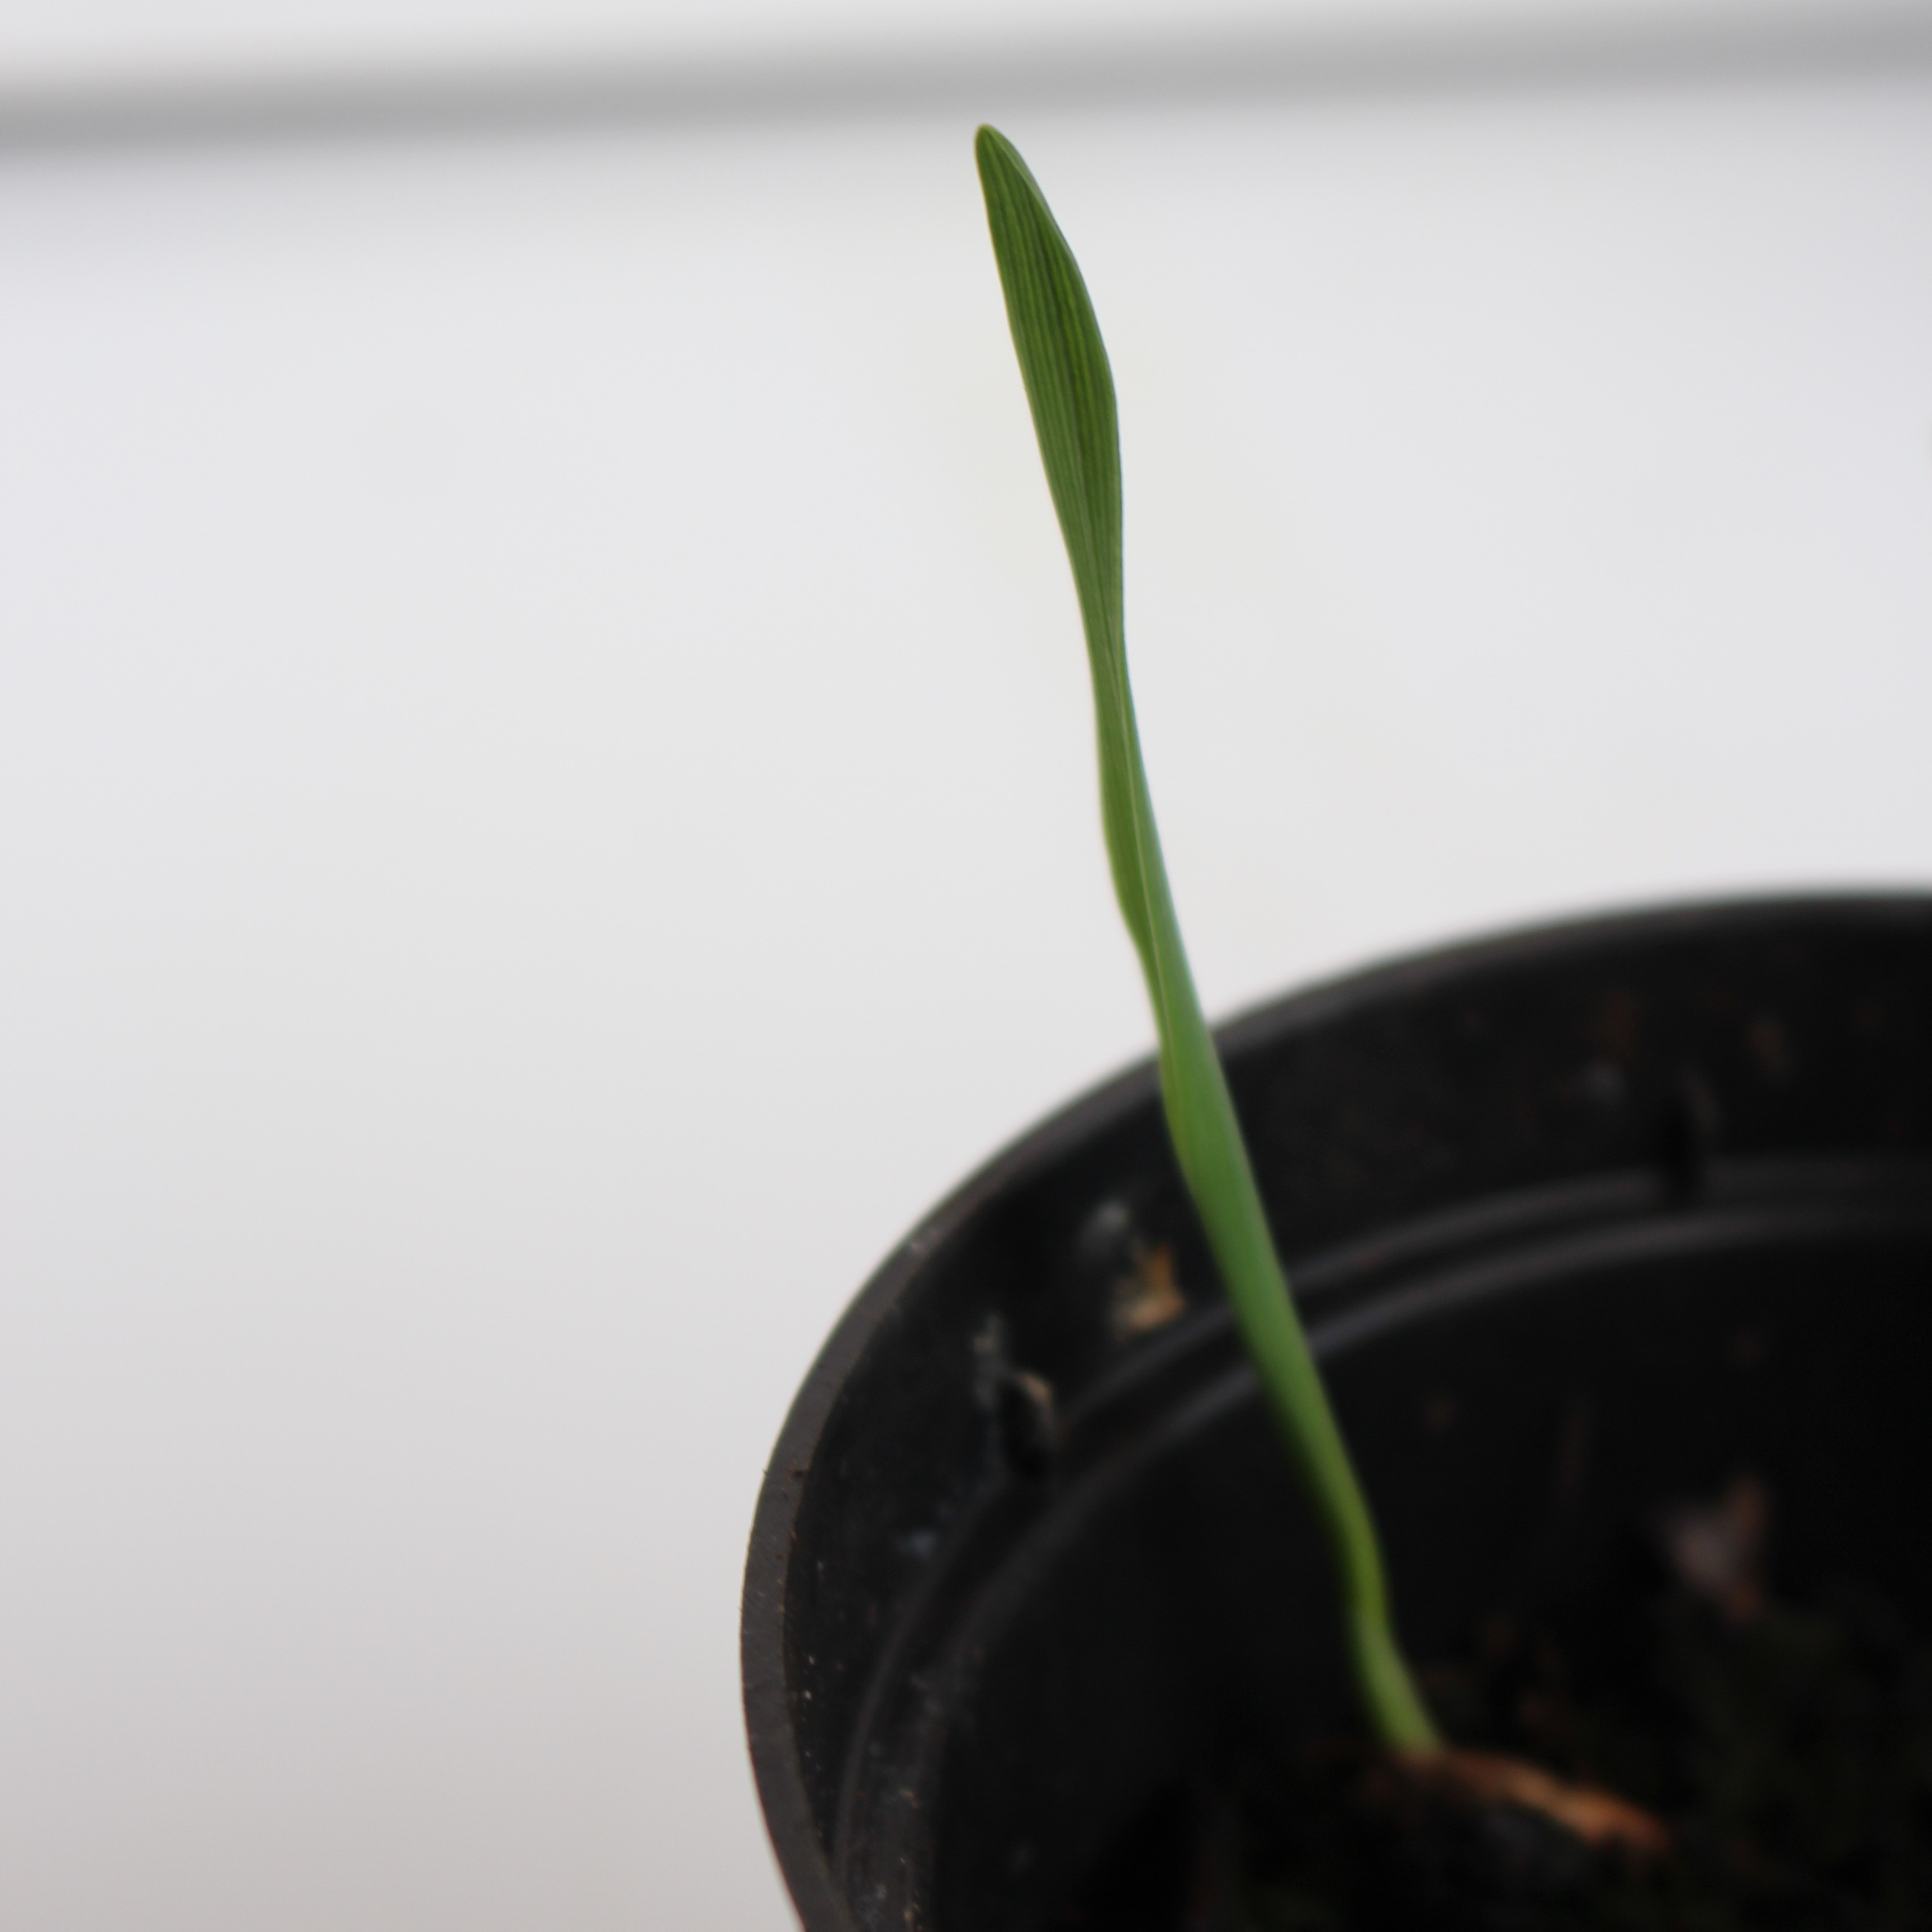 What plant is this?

Avena sterilis
